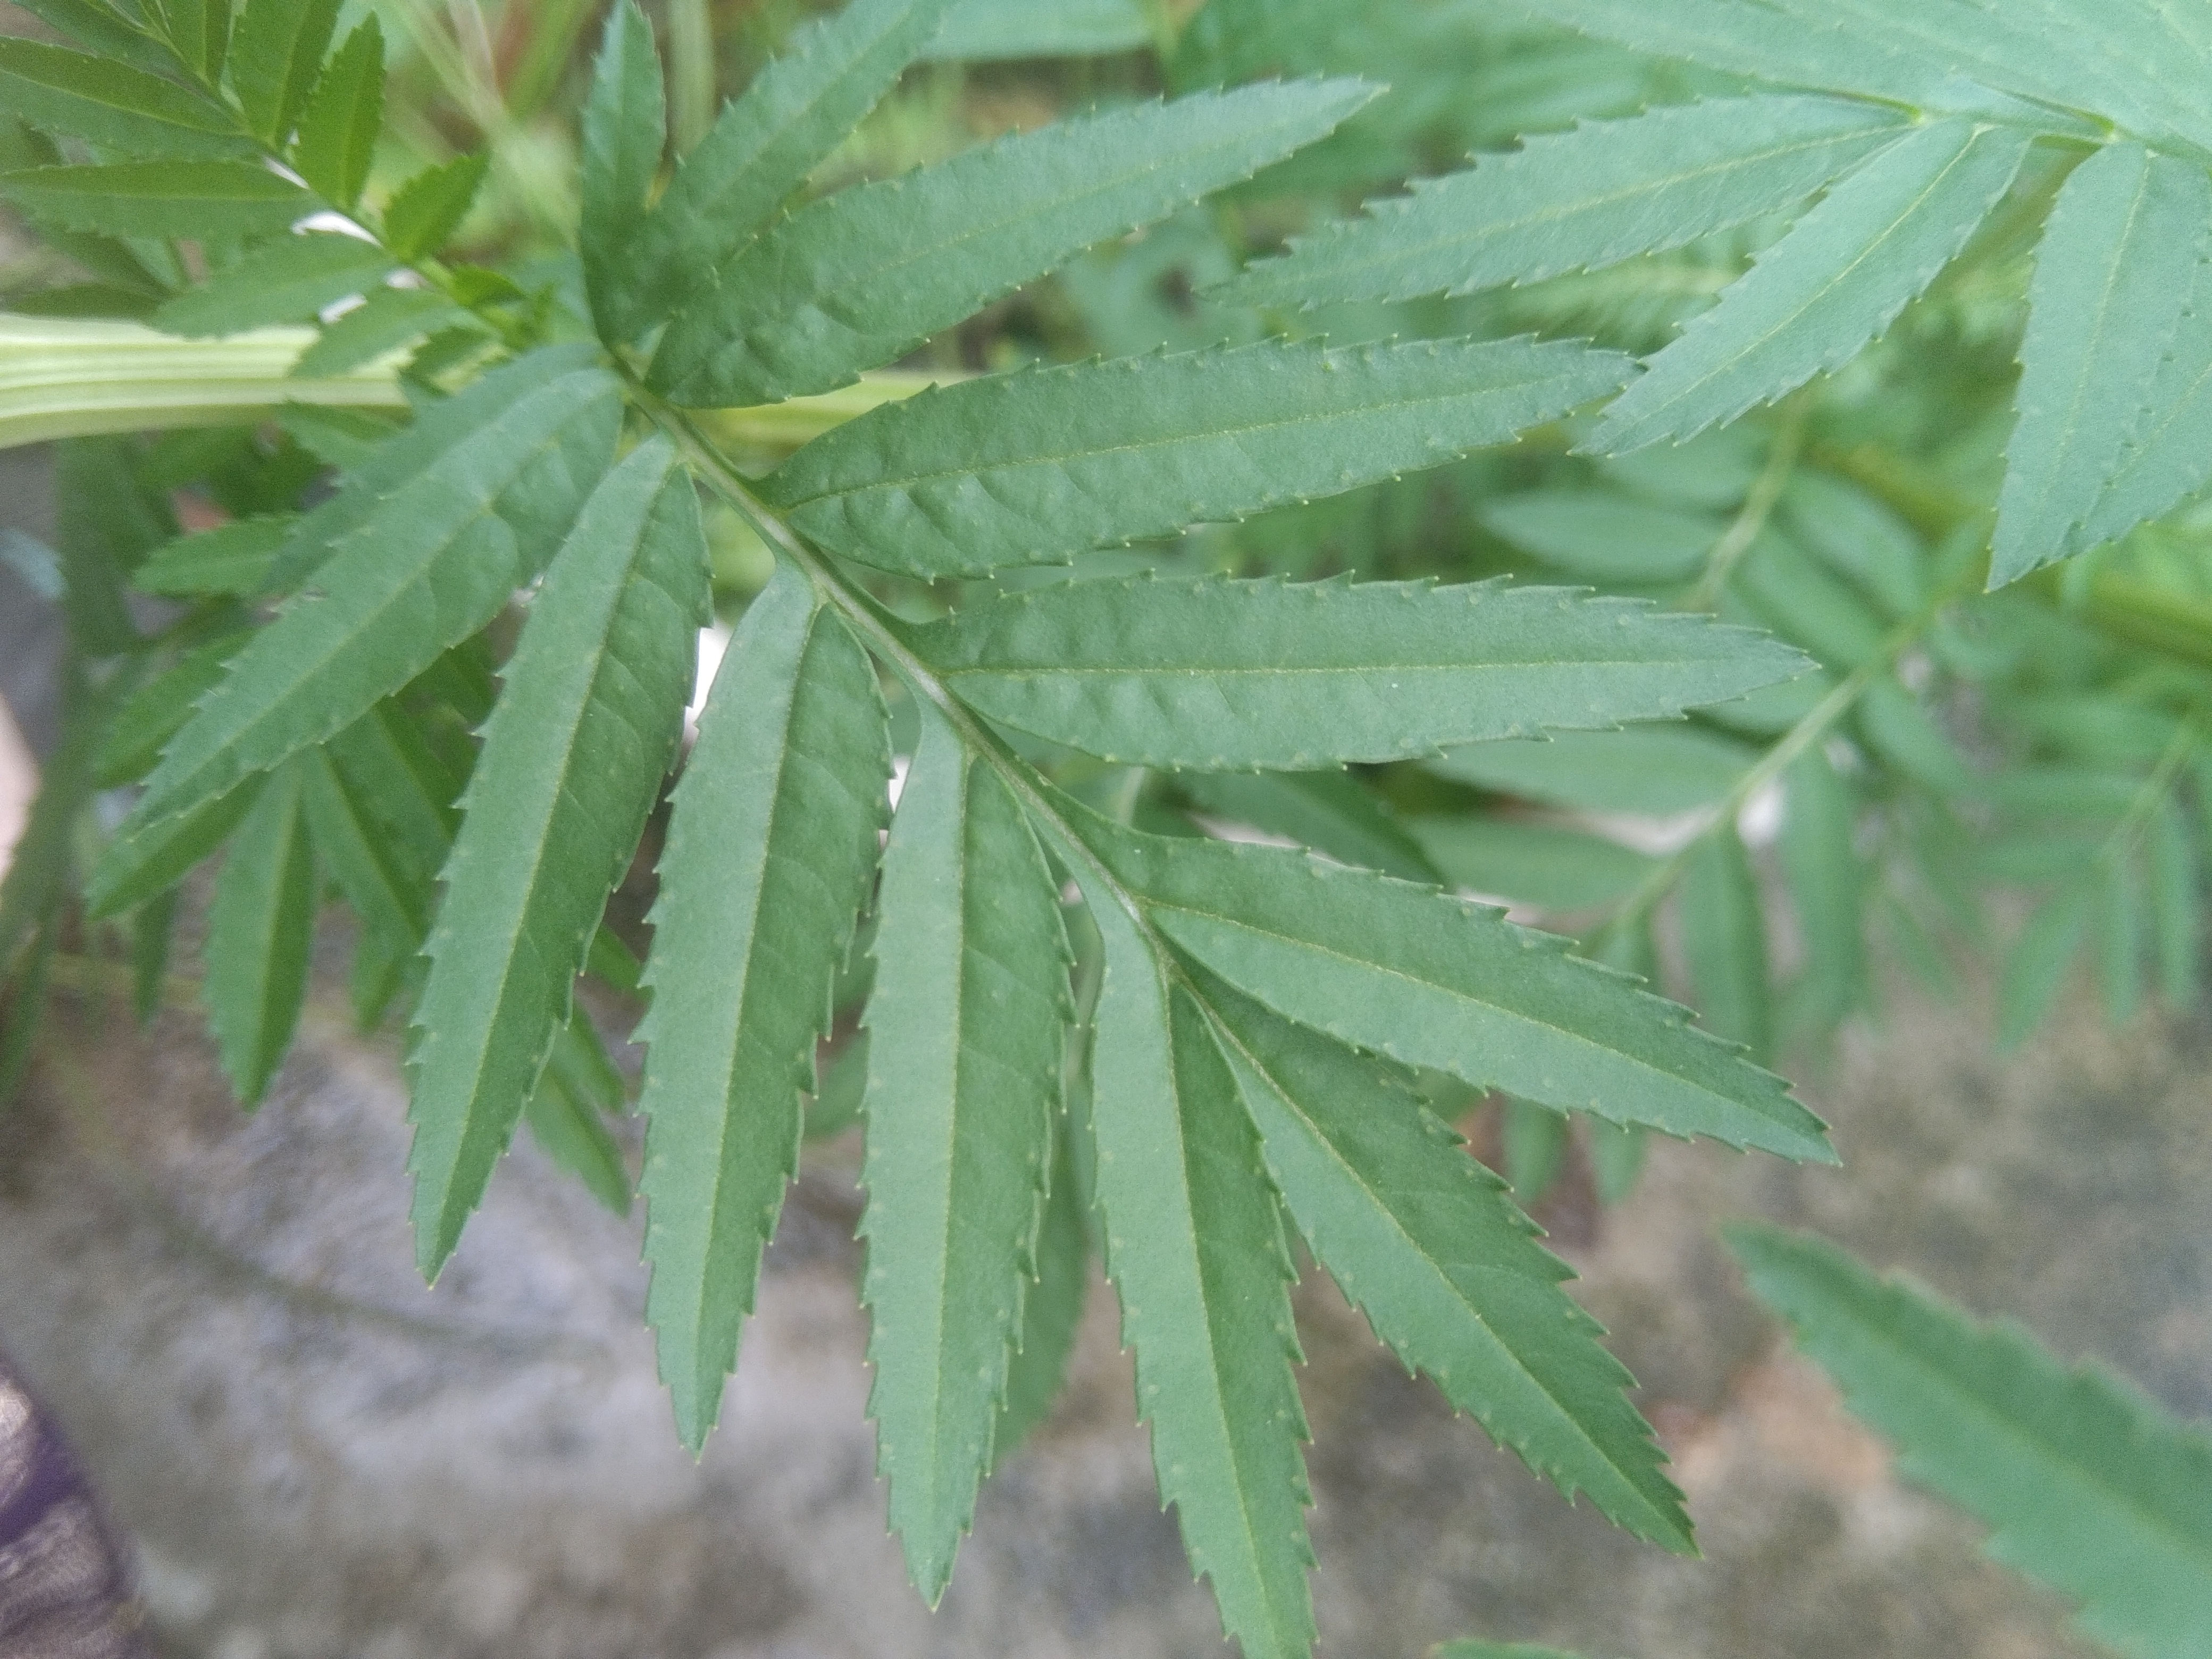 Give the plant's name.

marigold
